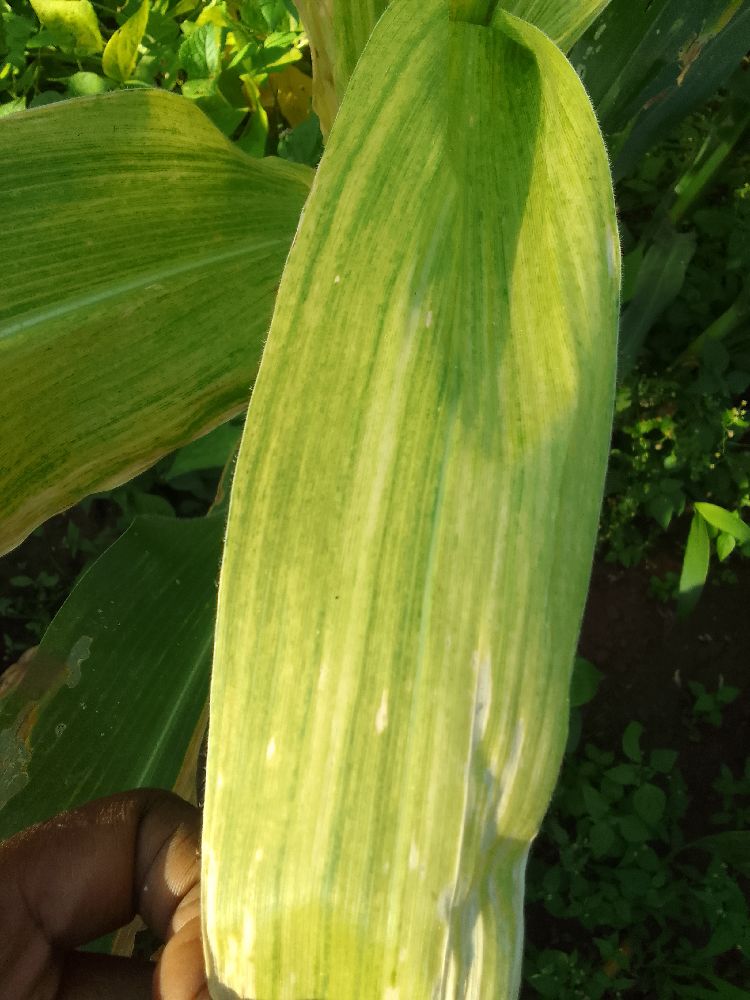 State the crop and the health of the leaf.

maize, maize lethal necrosis
